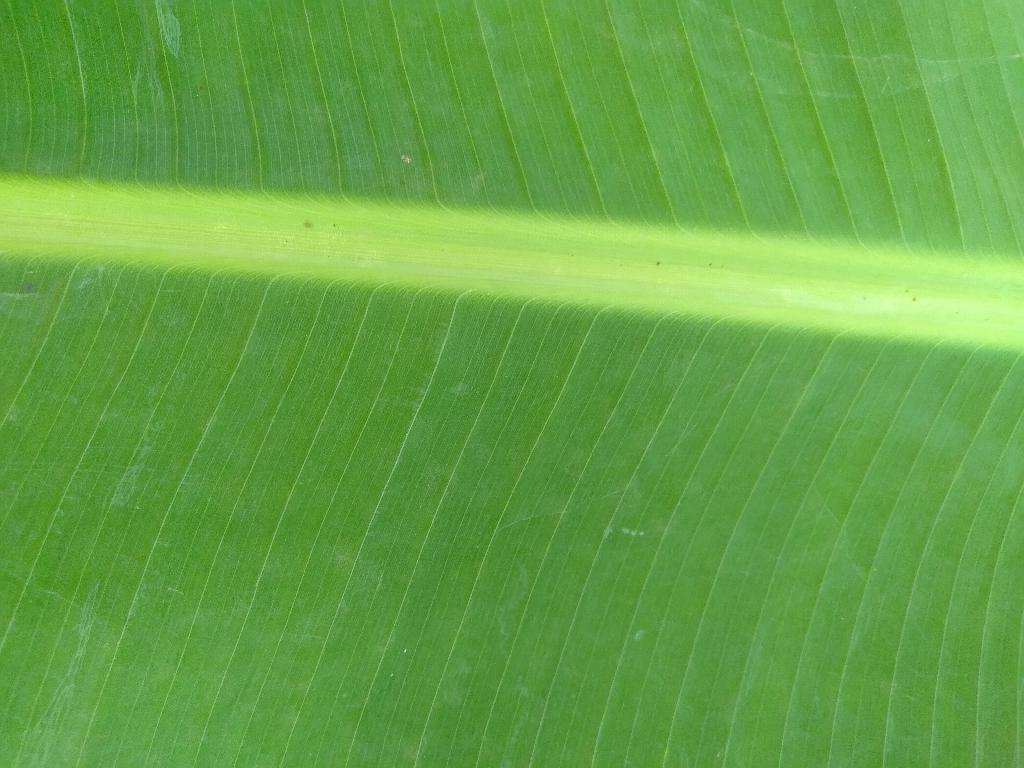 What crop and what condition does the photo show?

banana, healthy
